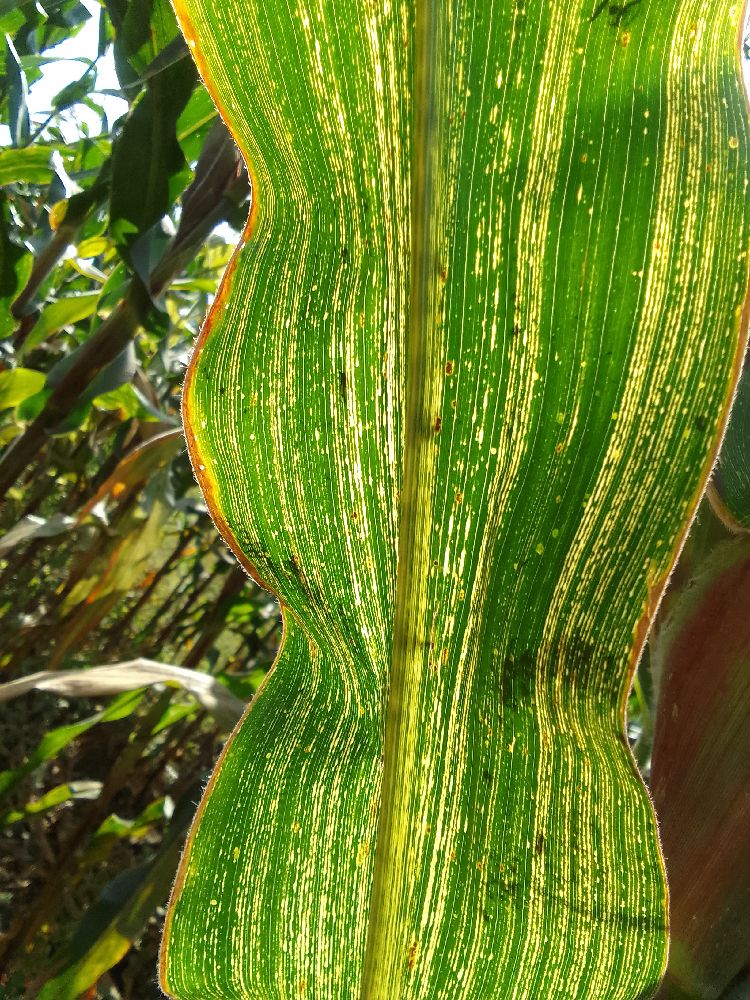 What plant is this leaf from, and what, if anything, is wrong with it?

maize, maize streak virus
